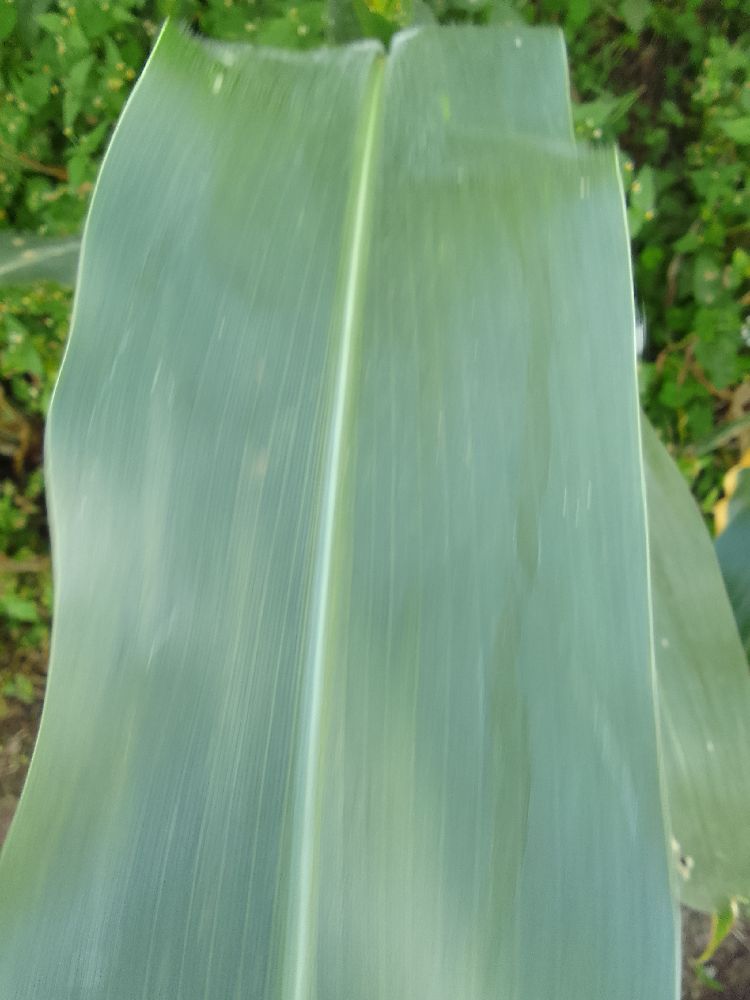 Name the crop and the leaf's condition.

maize, healthy
